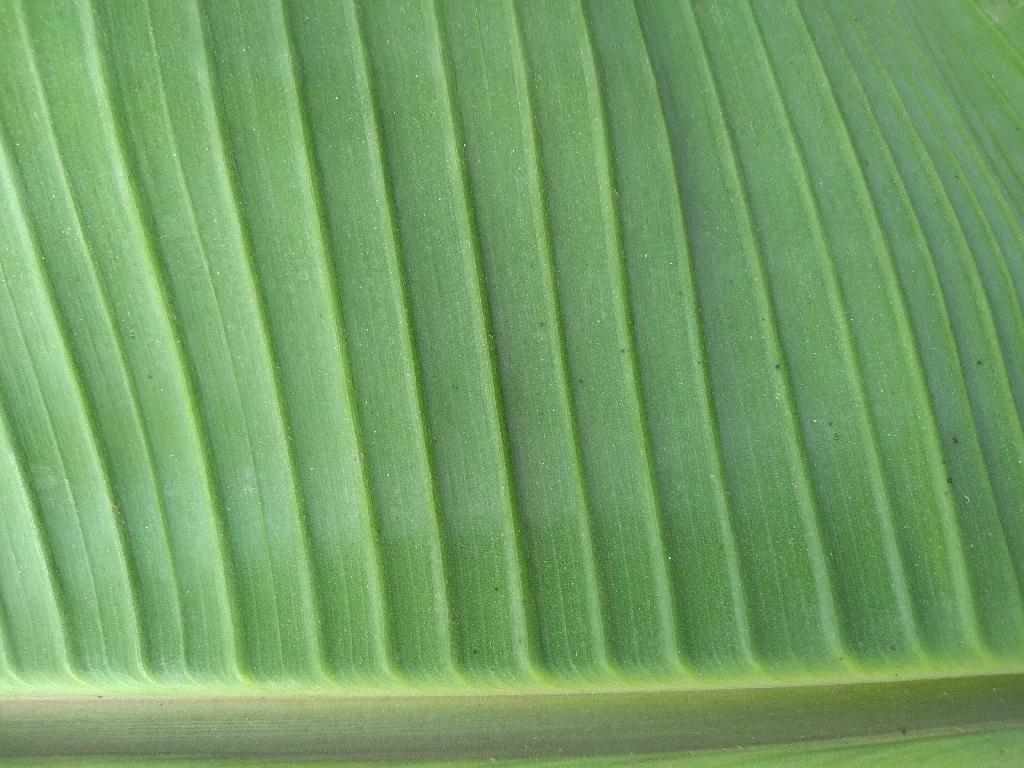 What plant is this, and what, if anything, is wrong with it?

banana, healthy
